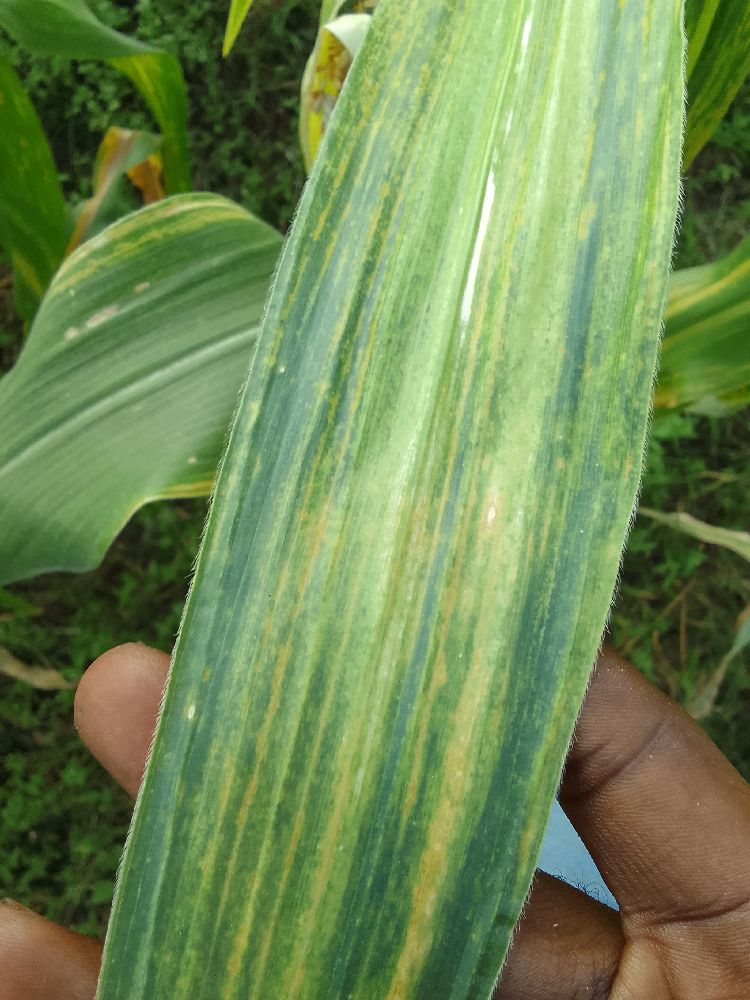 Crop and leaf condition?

maize, maize lethal necrosis
